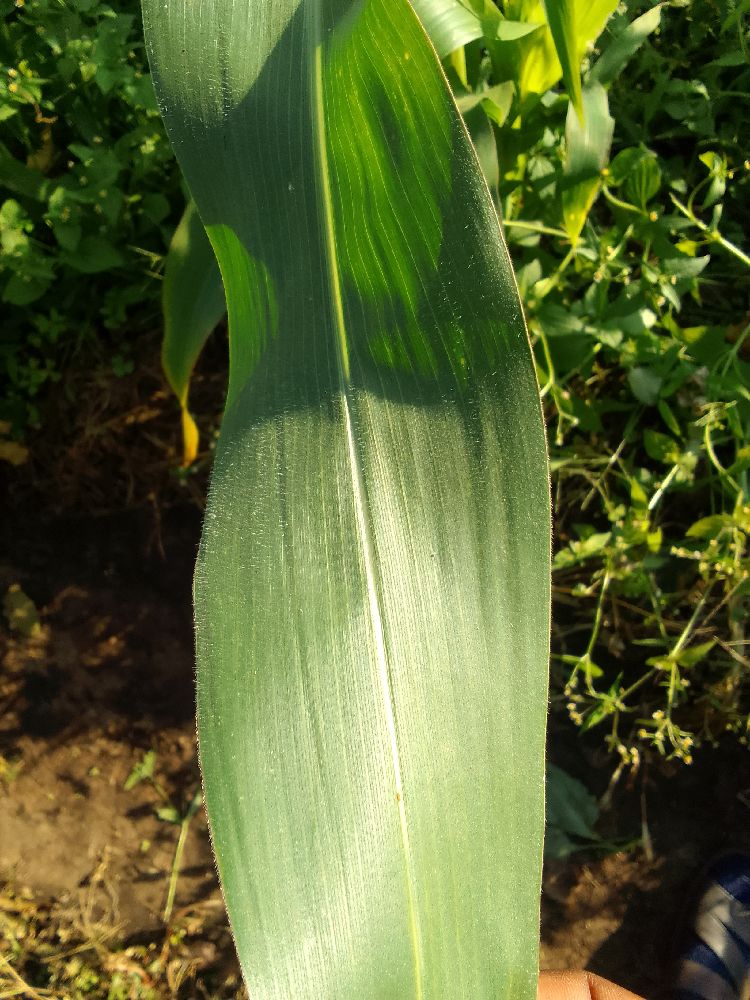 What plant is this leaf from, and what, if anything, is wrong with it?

maize, healthy
